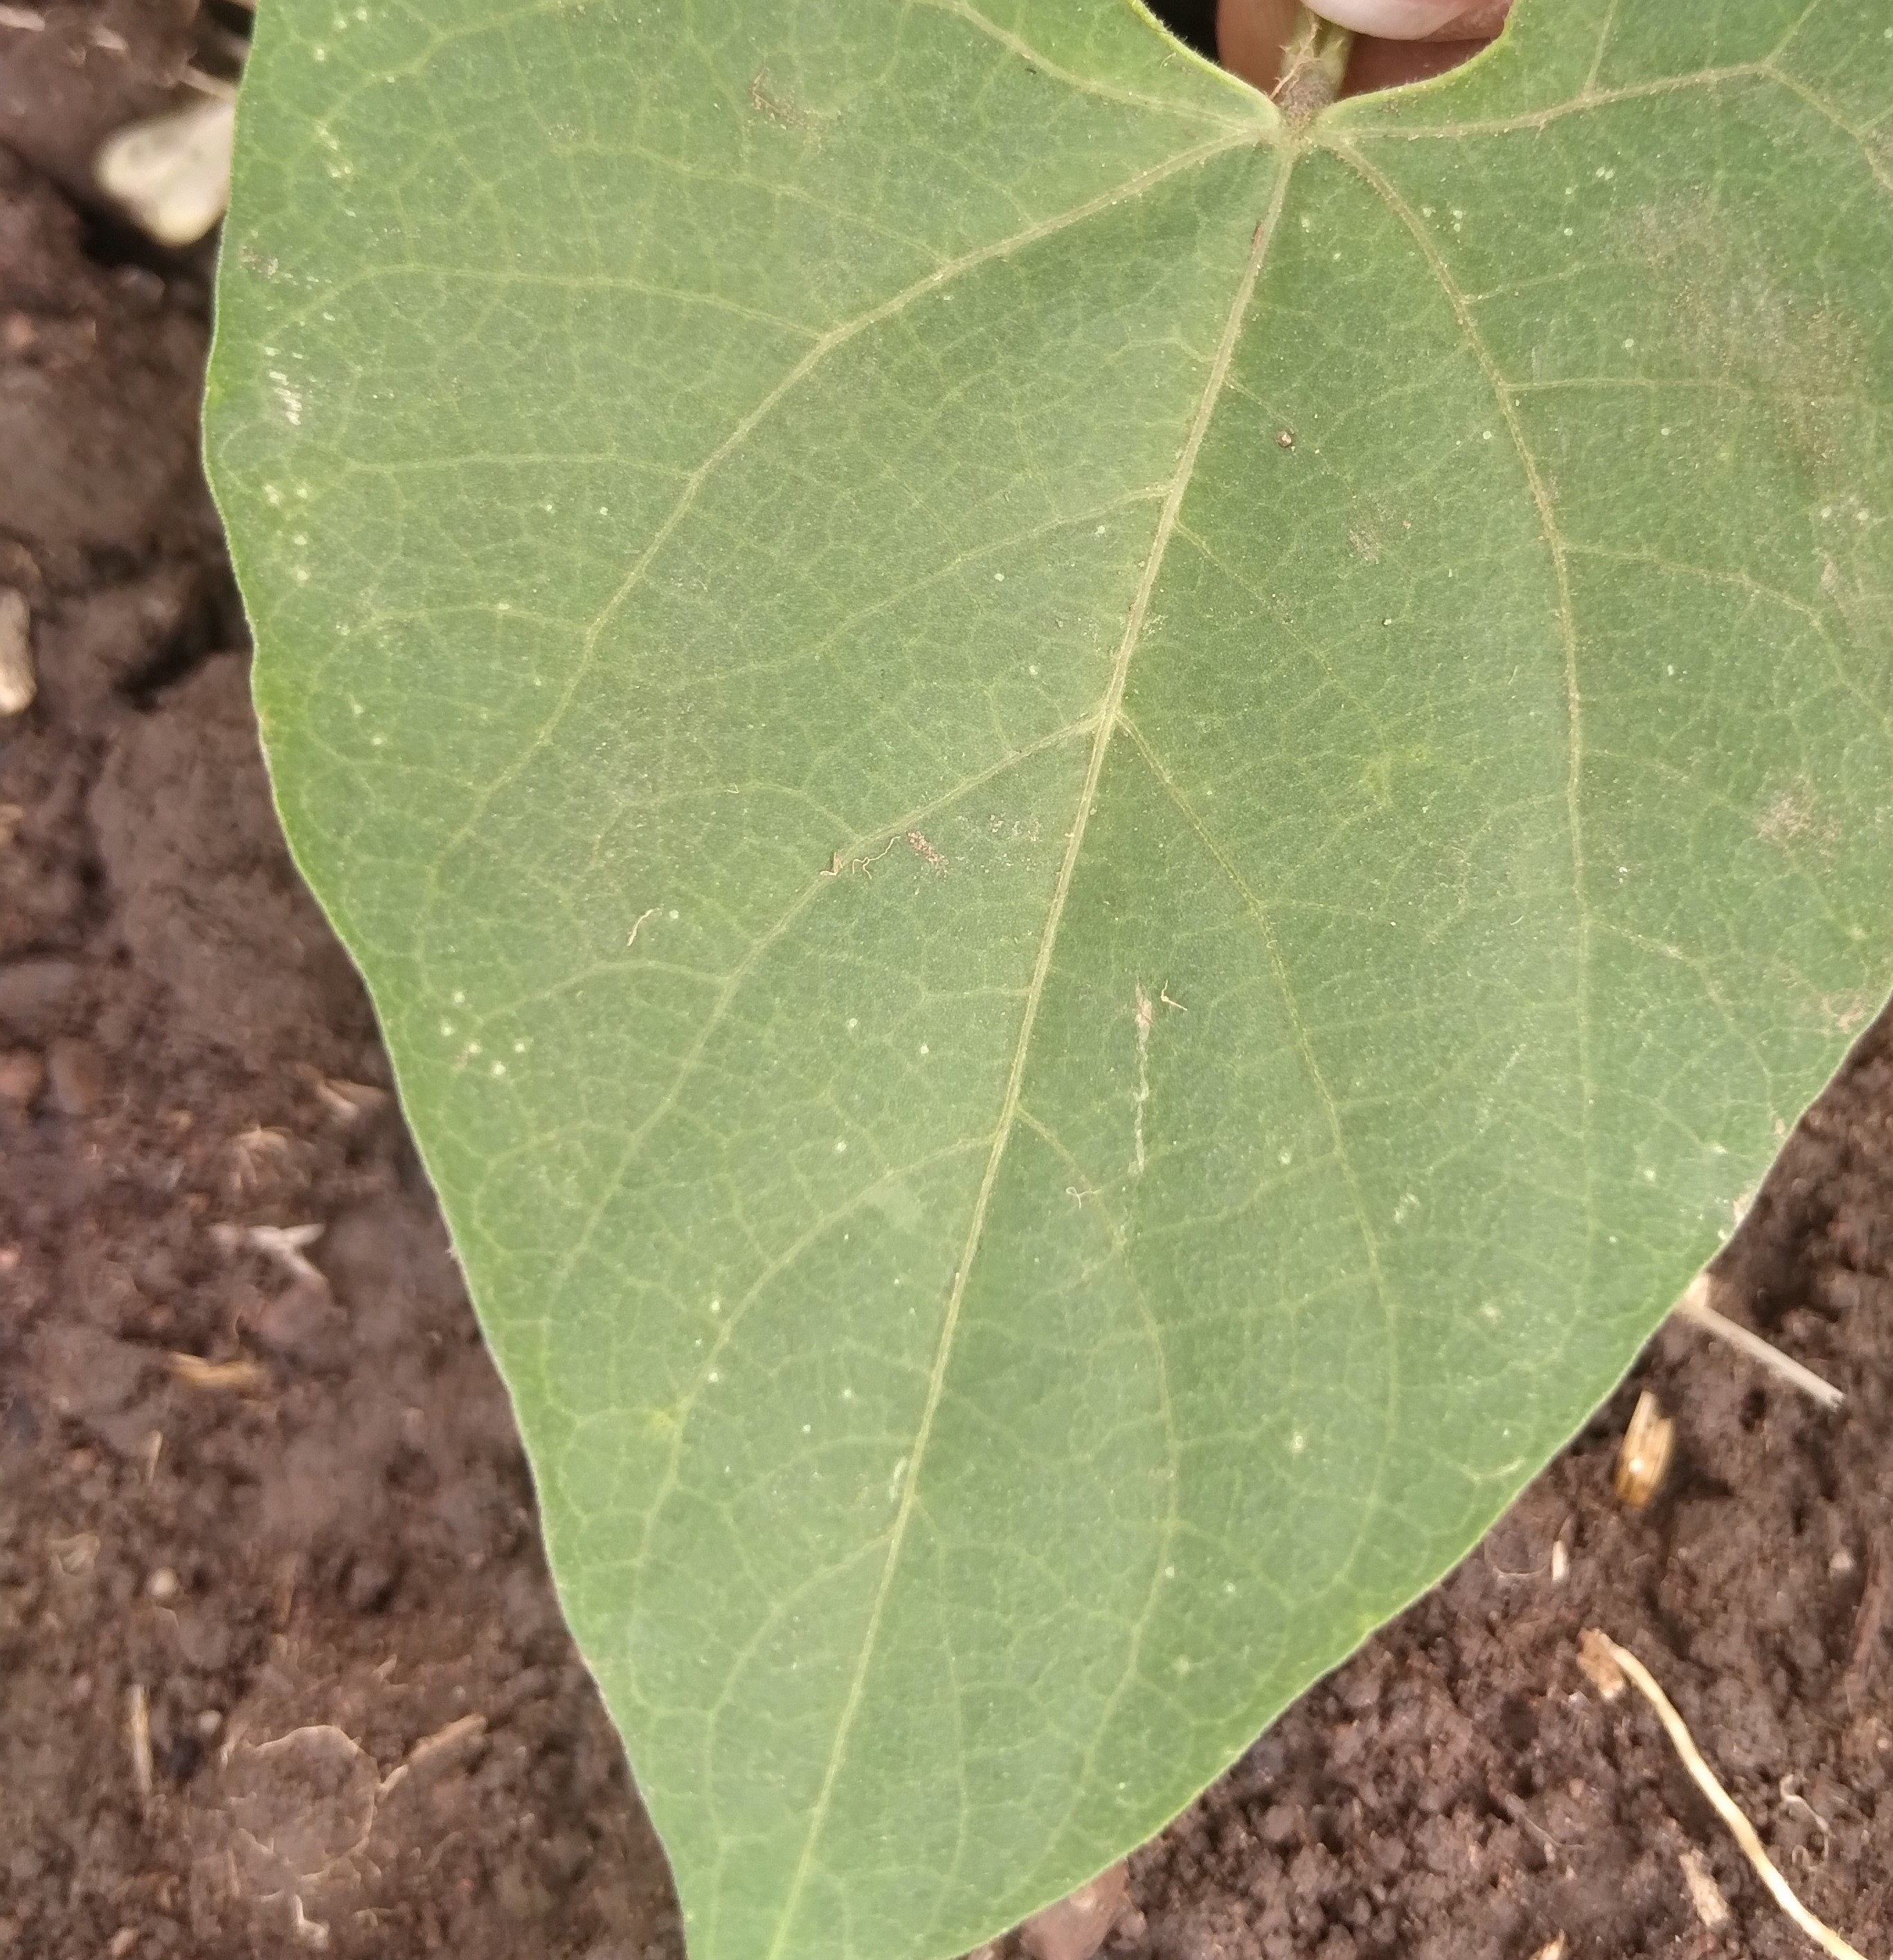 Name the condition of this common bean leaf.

healthy
